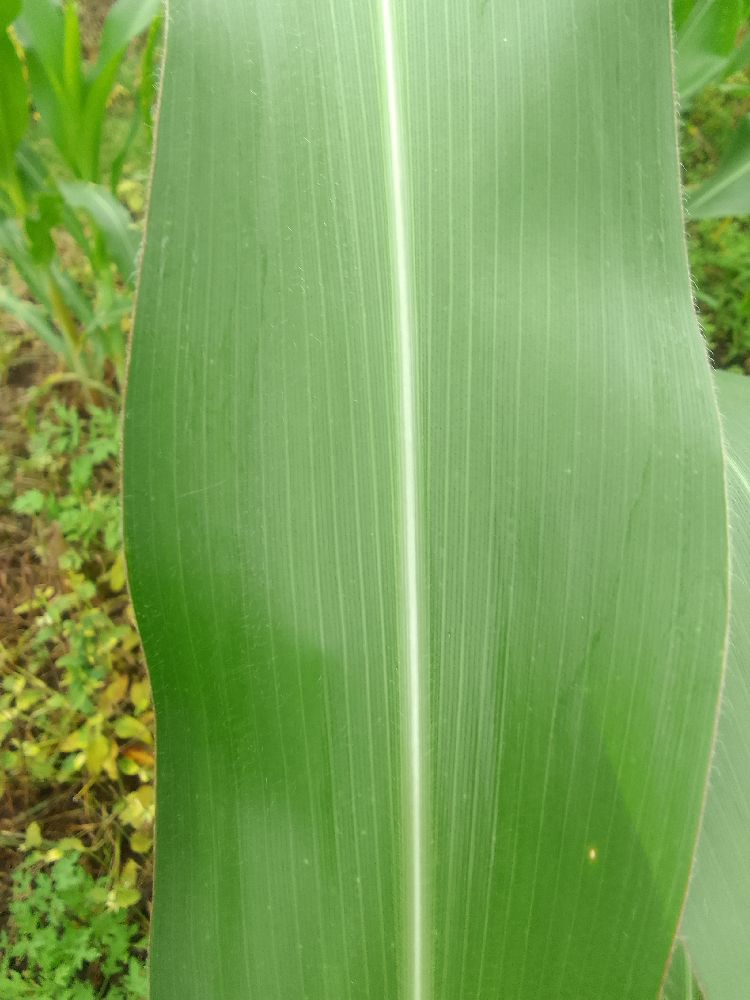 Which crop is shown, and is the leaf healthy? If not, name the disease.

maize, healthy
